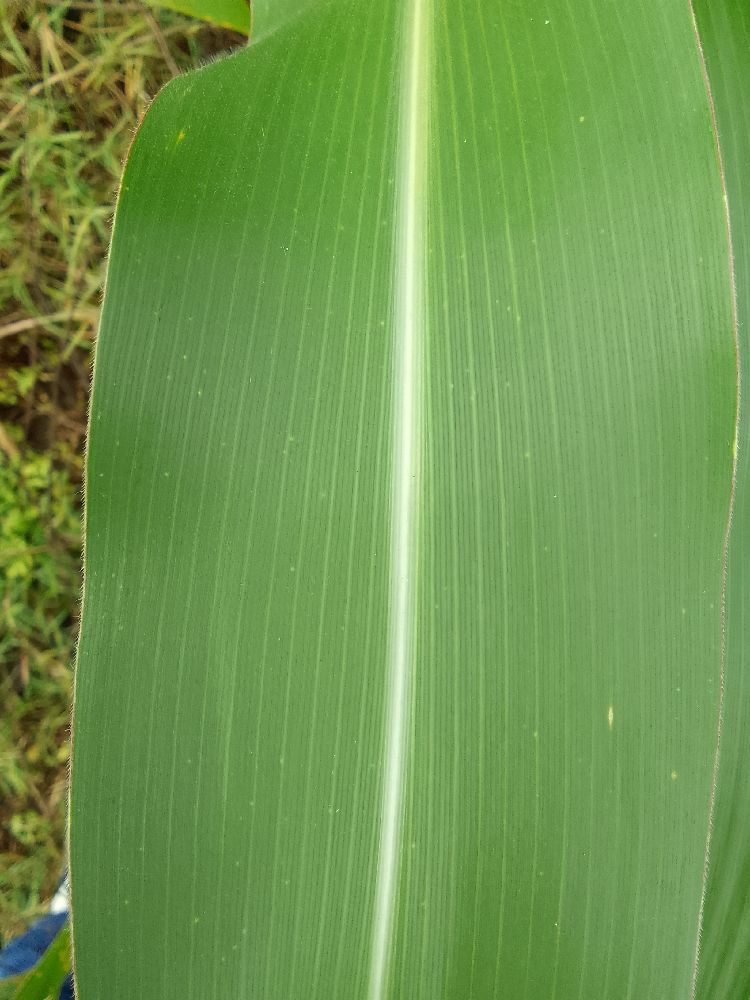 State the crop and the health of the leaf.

maize, healthy
